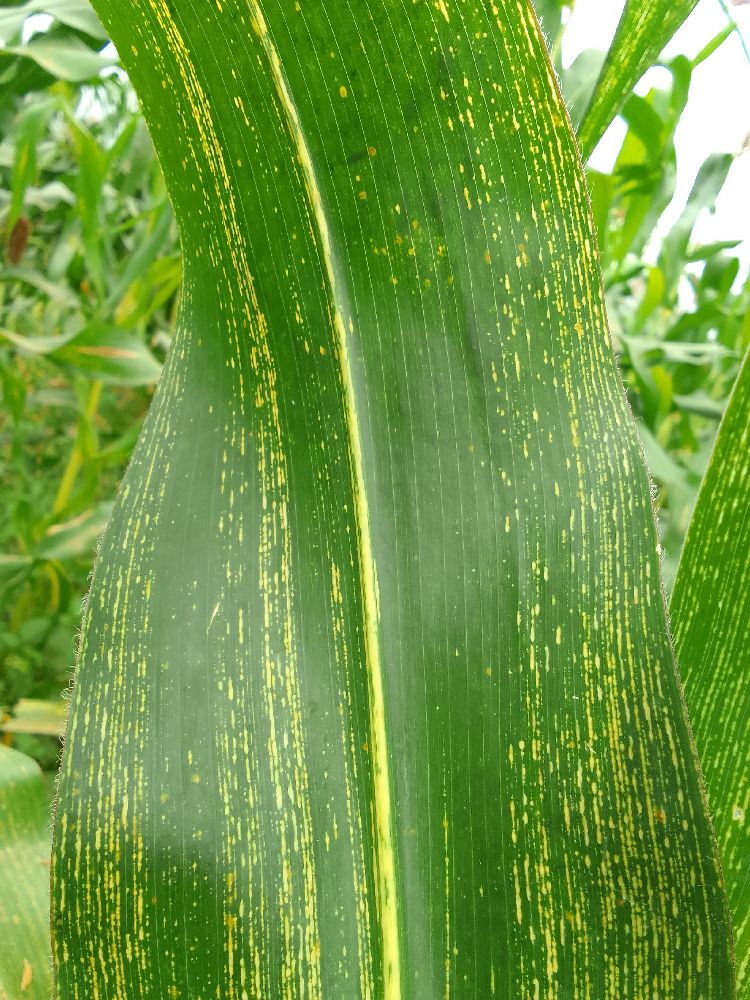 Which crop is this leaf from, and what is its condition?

maize, maize streak virus
